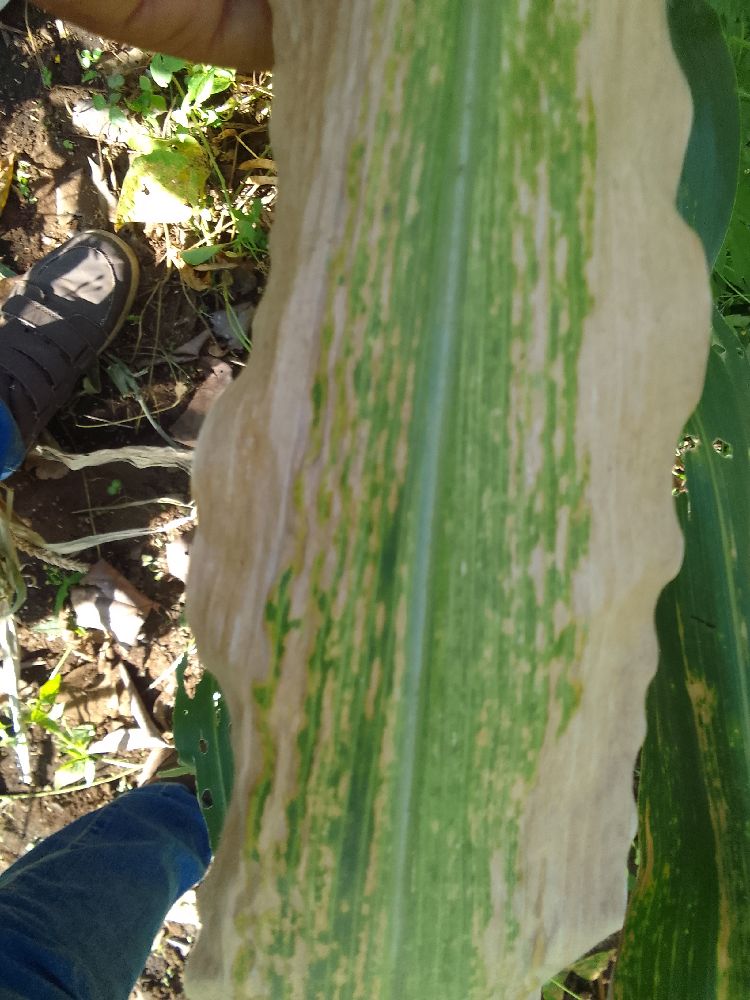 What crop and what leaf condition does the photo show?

maize, maize lethal necrosis
